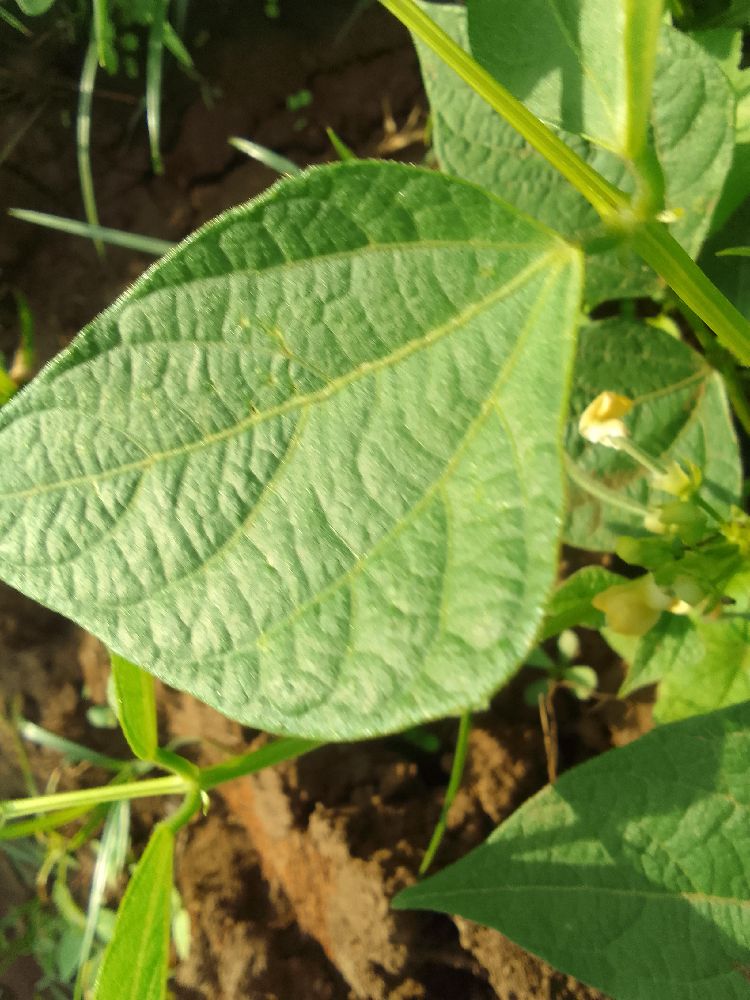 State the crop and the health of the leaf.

common bean, healthy
